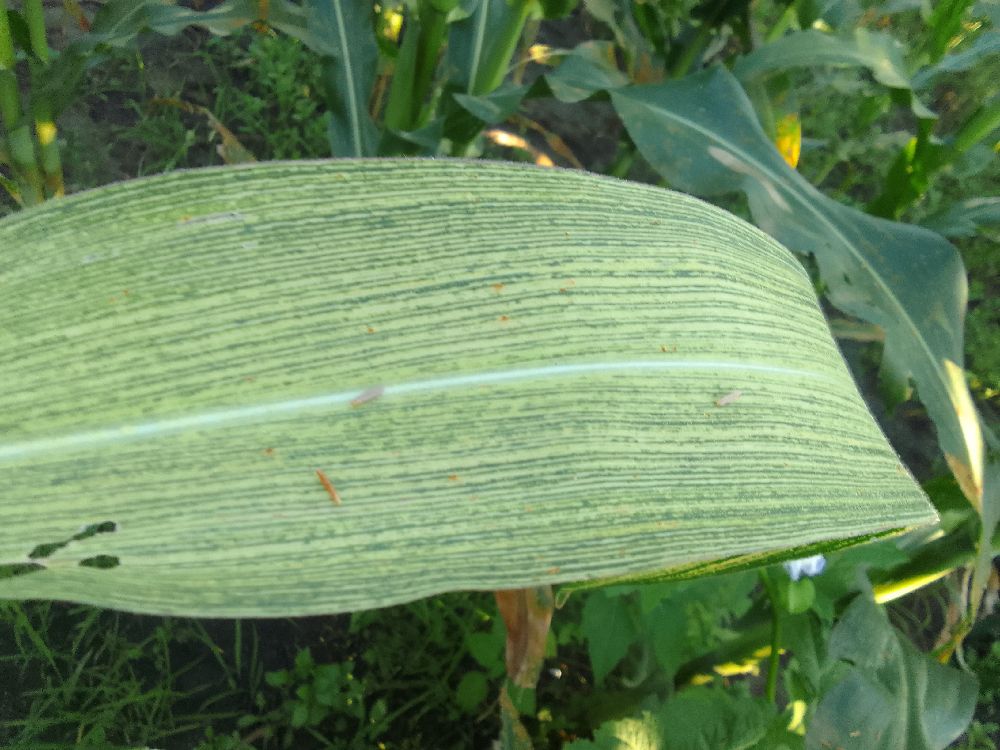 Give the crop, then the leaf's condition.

maize, maize streak virus
